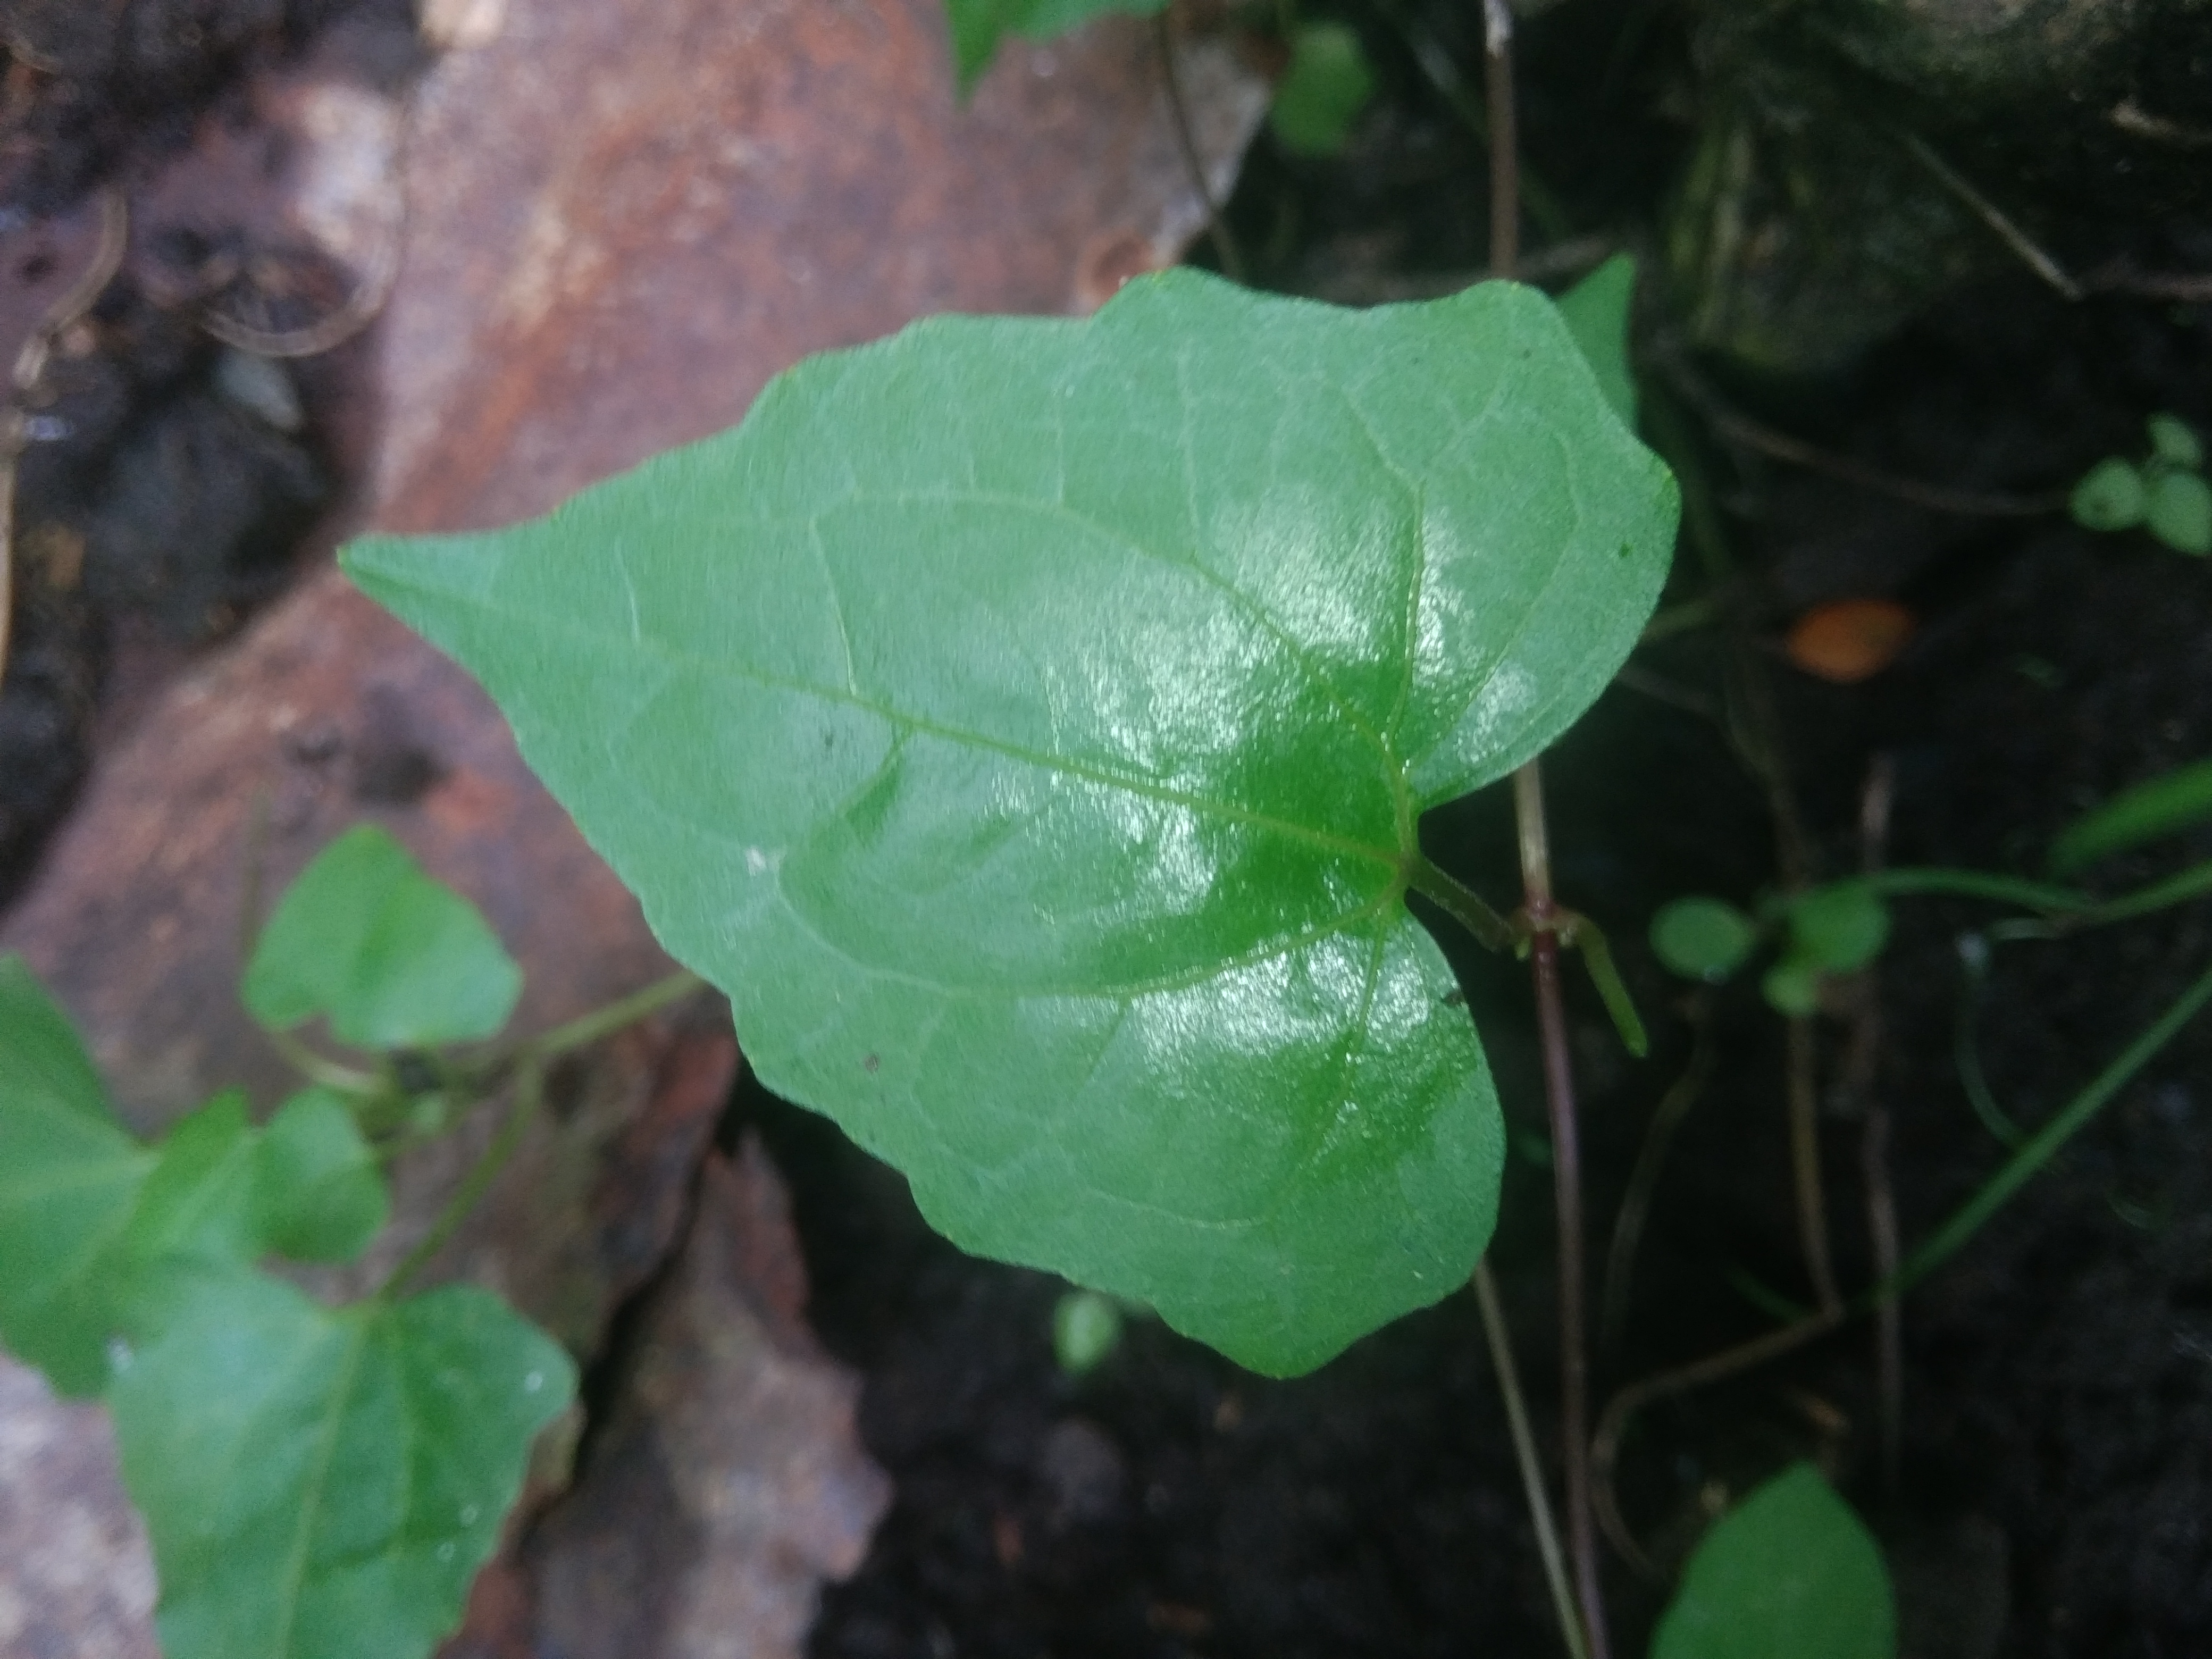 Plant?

bitter vine
